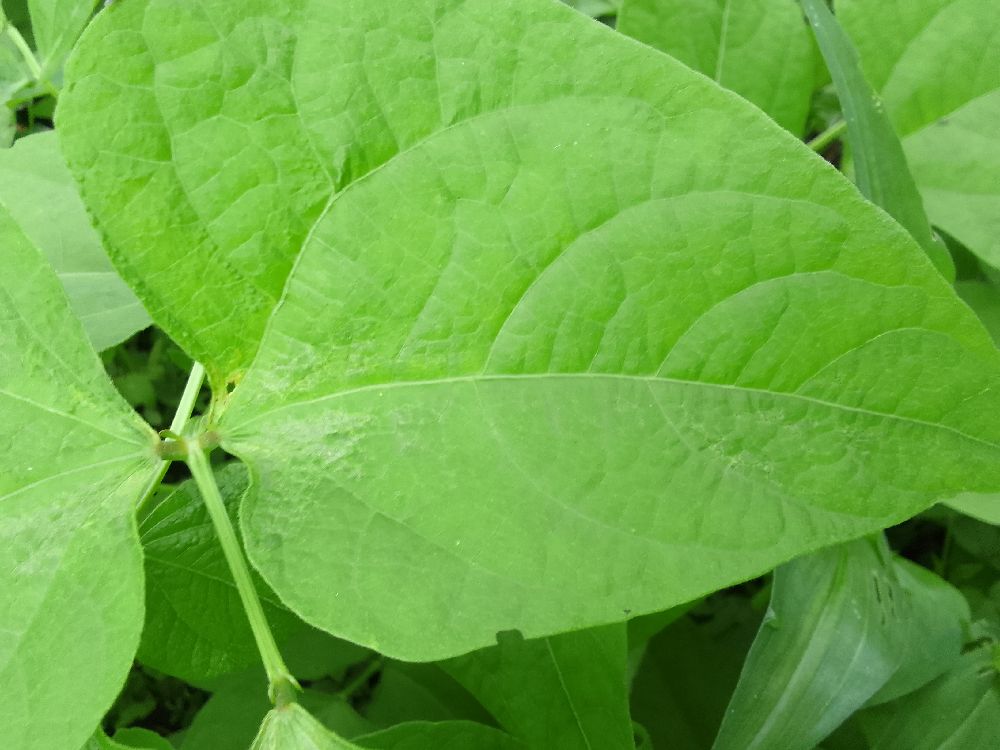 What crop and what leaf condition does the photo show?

common bean, healthy
